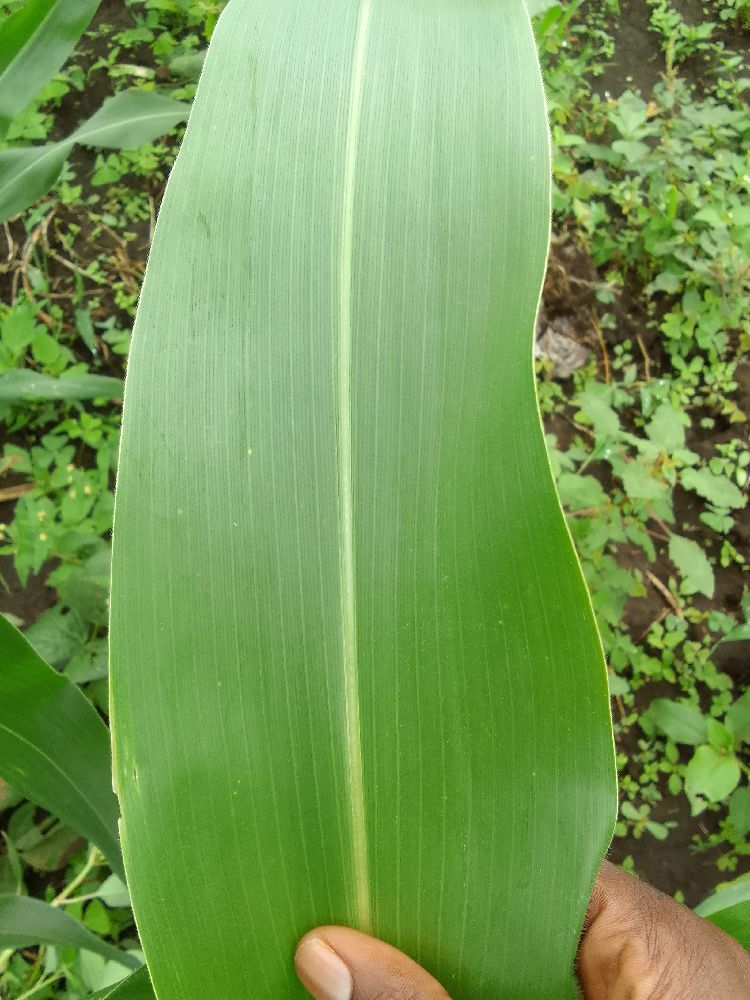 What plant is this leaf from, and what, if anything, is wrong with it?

maize, healthy
